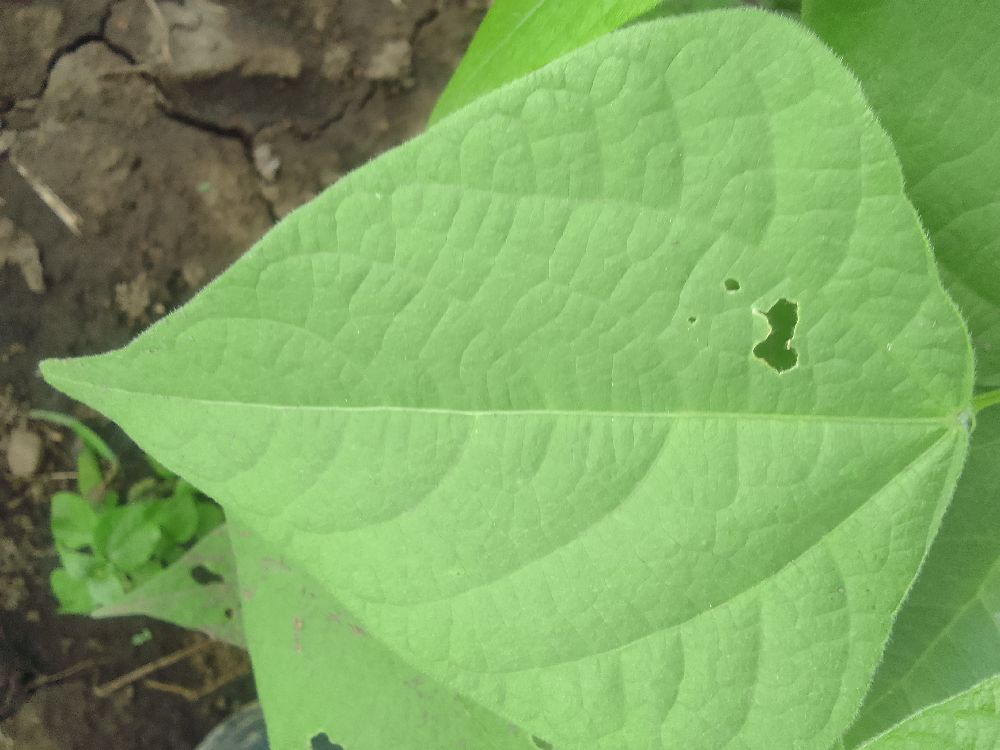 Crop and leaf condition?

common bean, healthy
